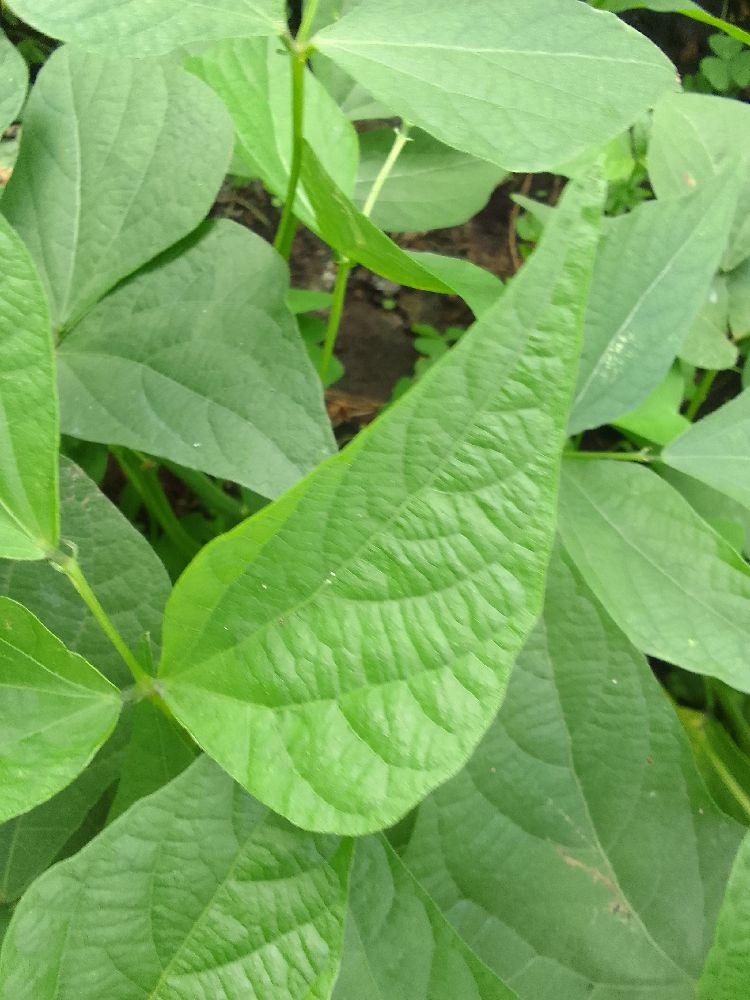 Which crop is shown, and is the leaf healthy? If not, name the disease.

common bean, healthy
